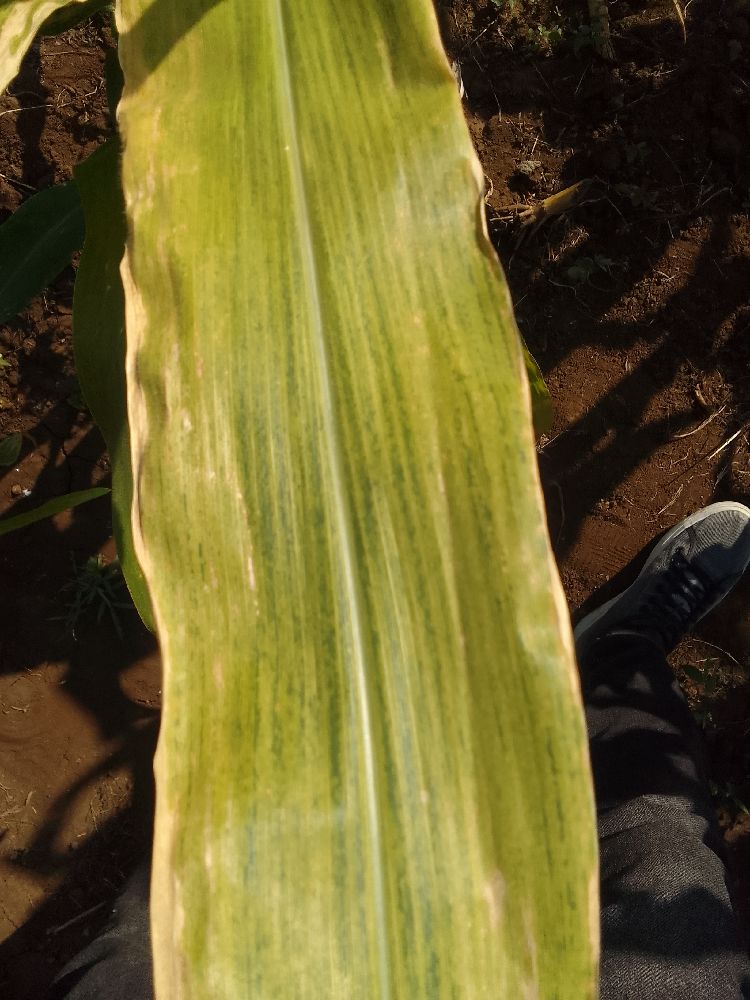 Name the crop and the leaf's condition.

maize, maize lethal necrosis
